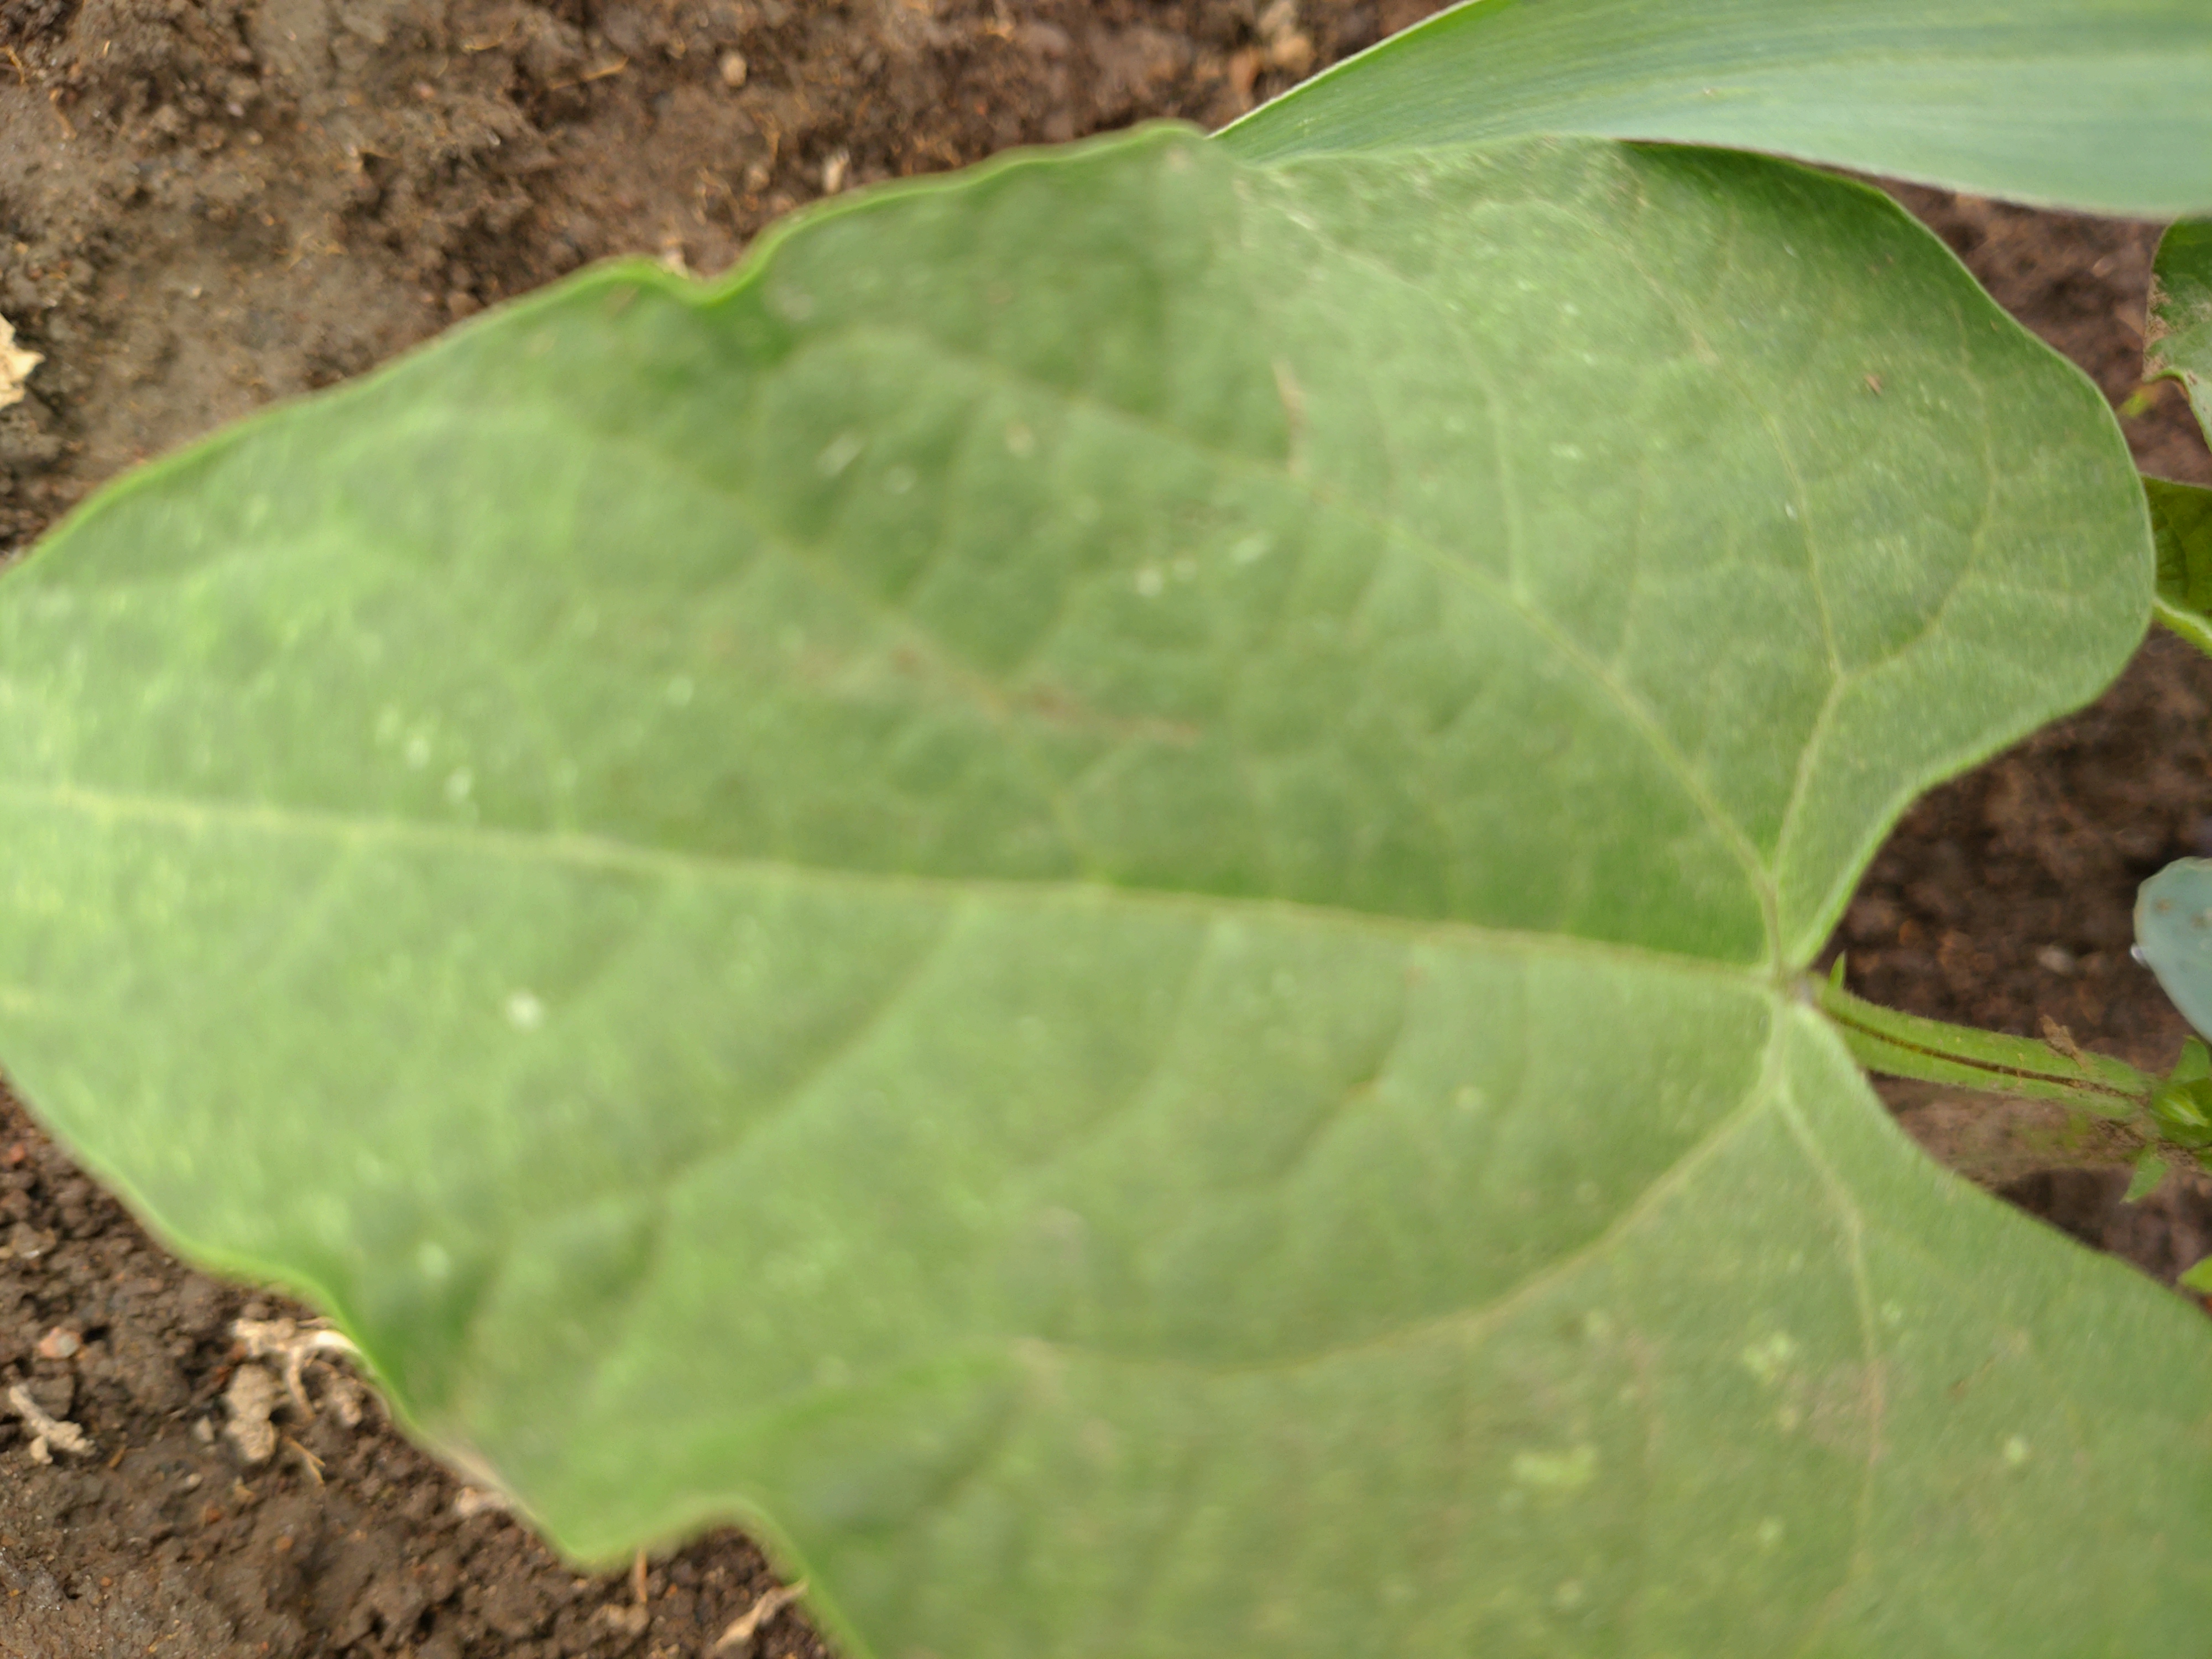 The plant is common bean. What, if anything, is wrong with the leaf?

healthy
